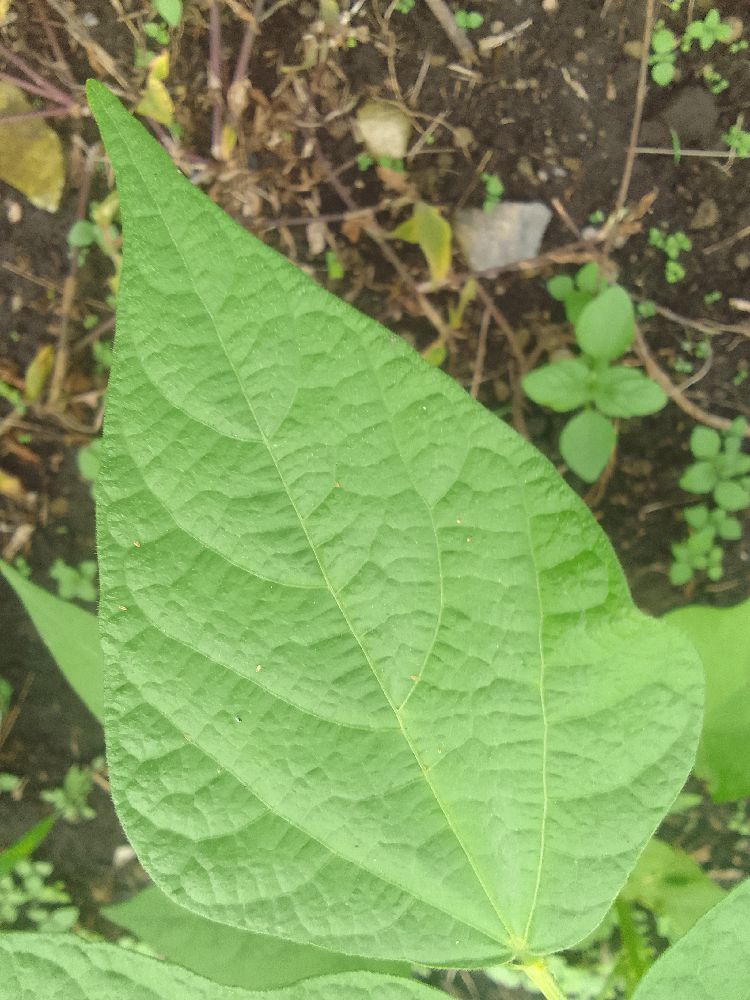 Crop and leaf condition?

common bean, healthy
